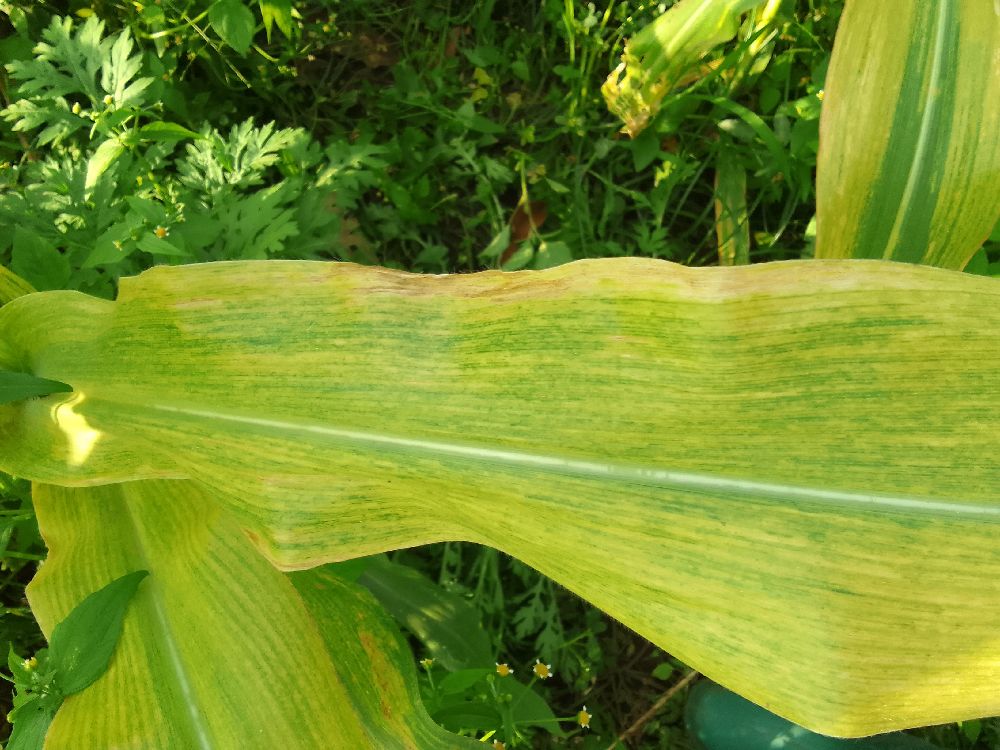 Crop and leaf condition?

maize, maize lethal necrosis
